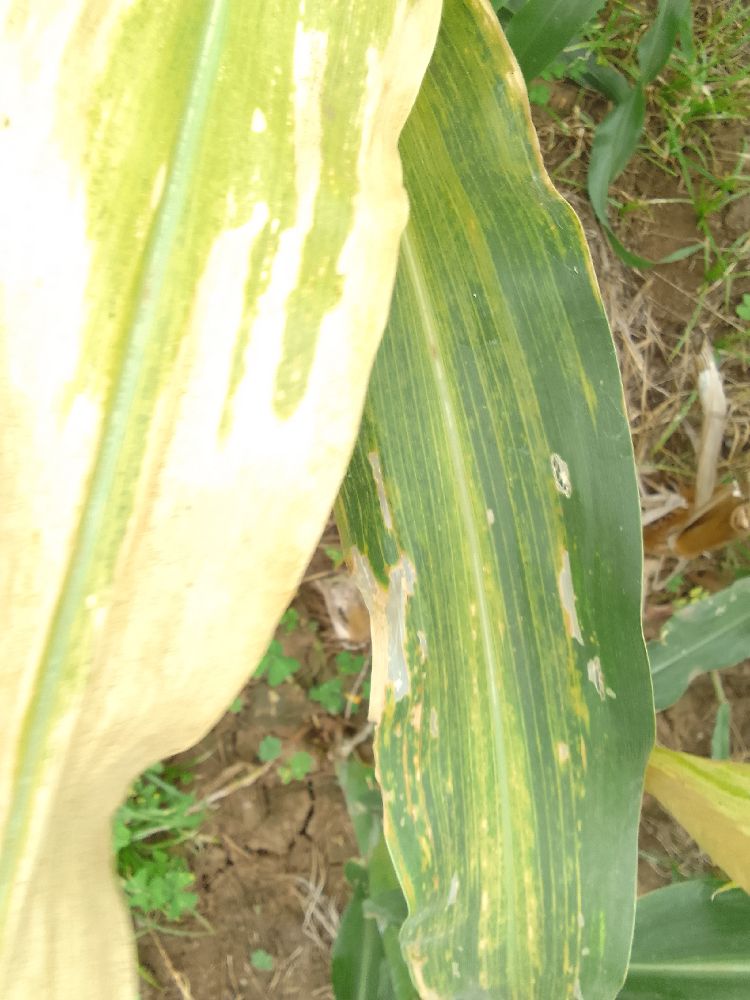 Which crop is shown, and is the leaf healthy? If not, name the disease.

maize, maize lethal necrosis
